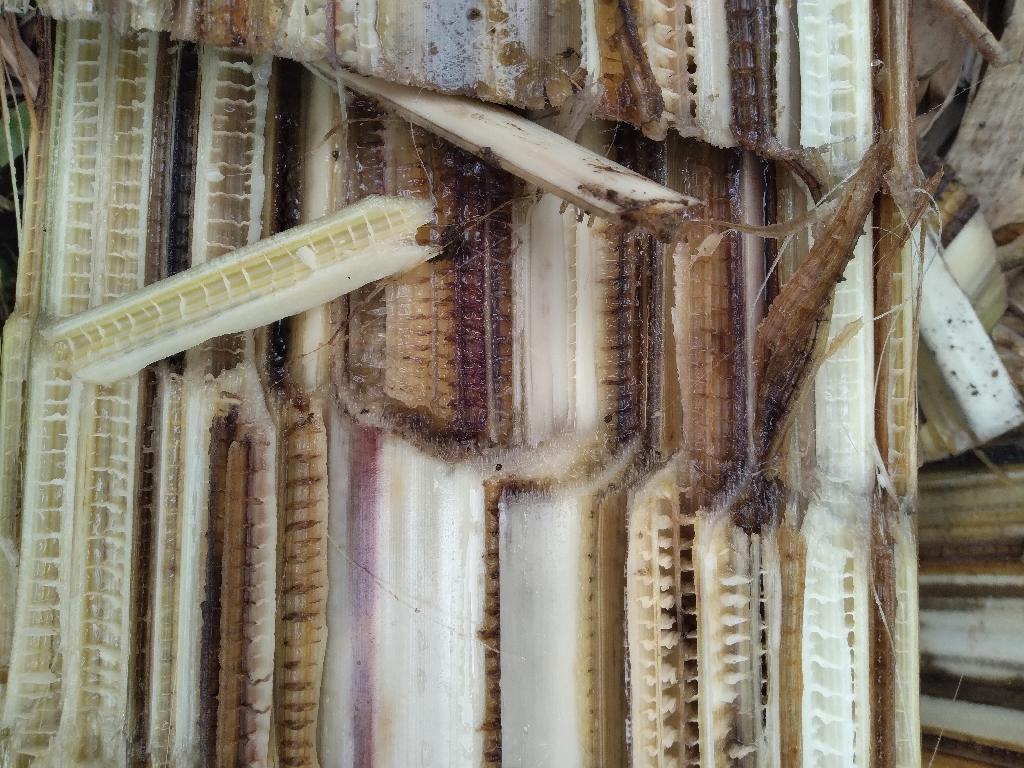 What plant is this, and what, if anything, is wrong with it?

banana, fusarium wilt race 1
